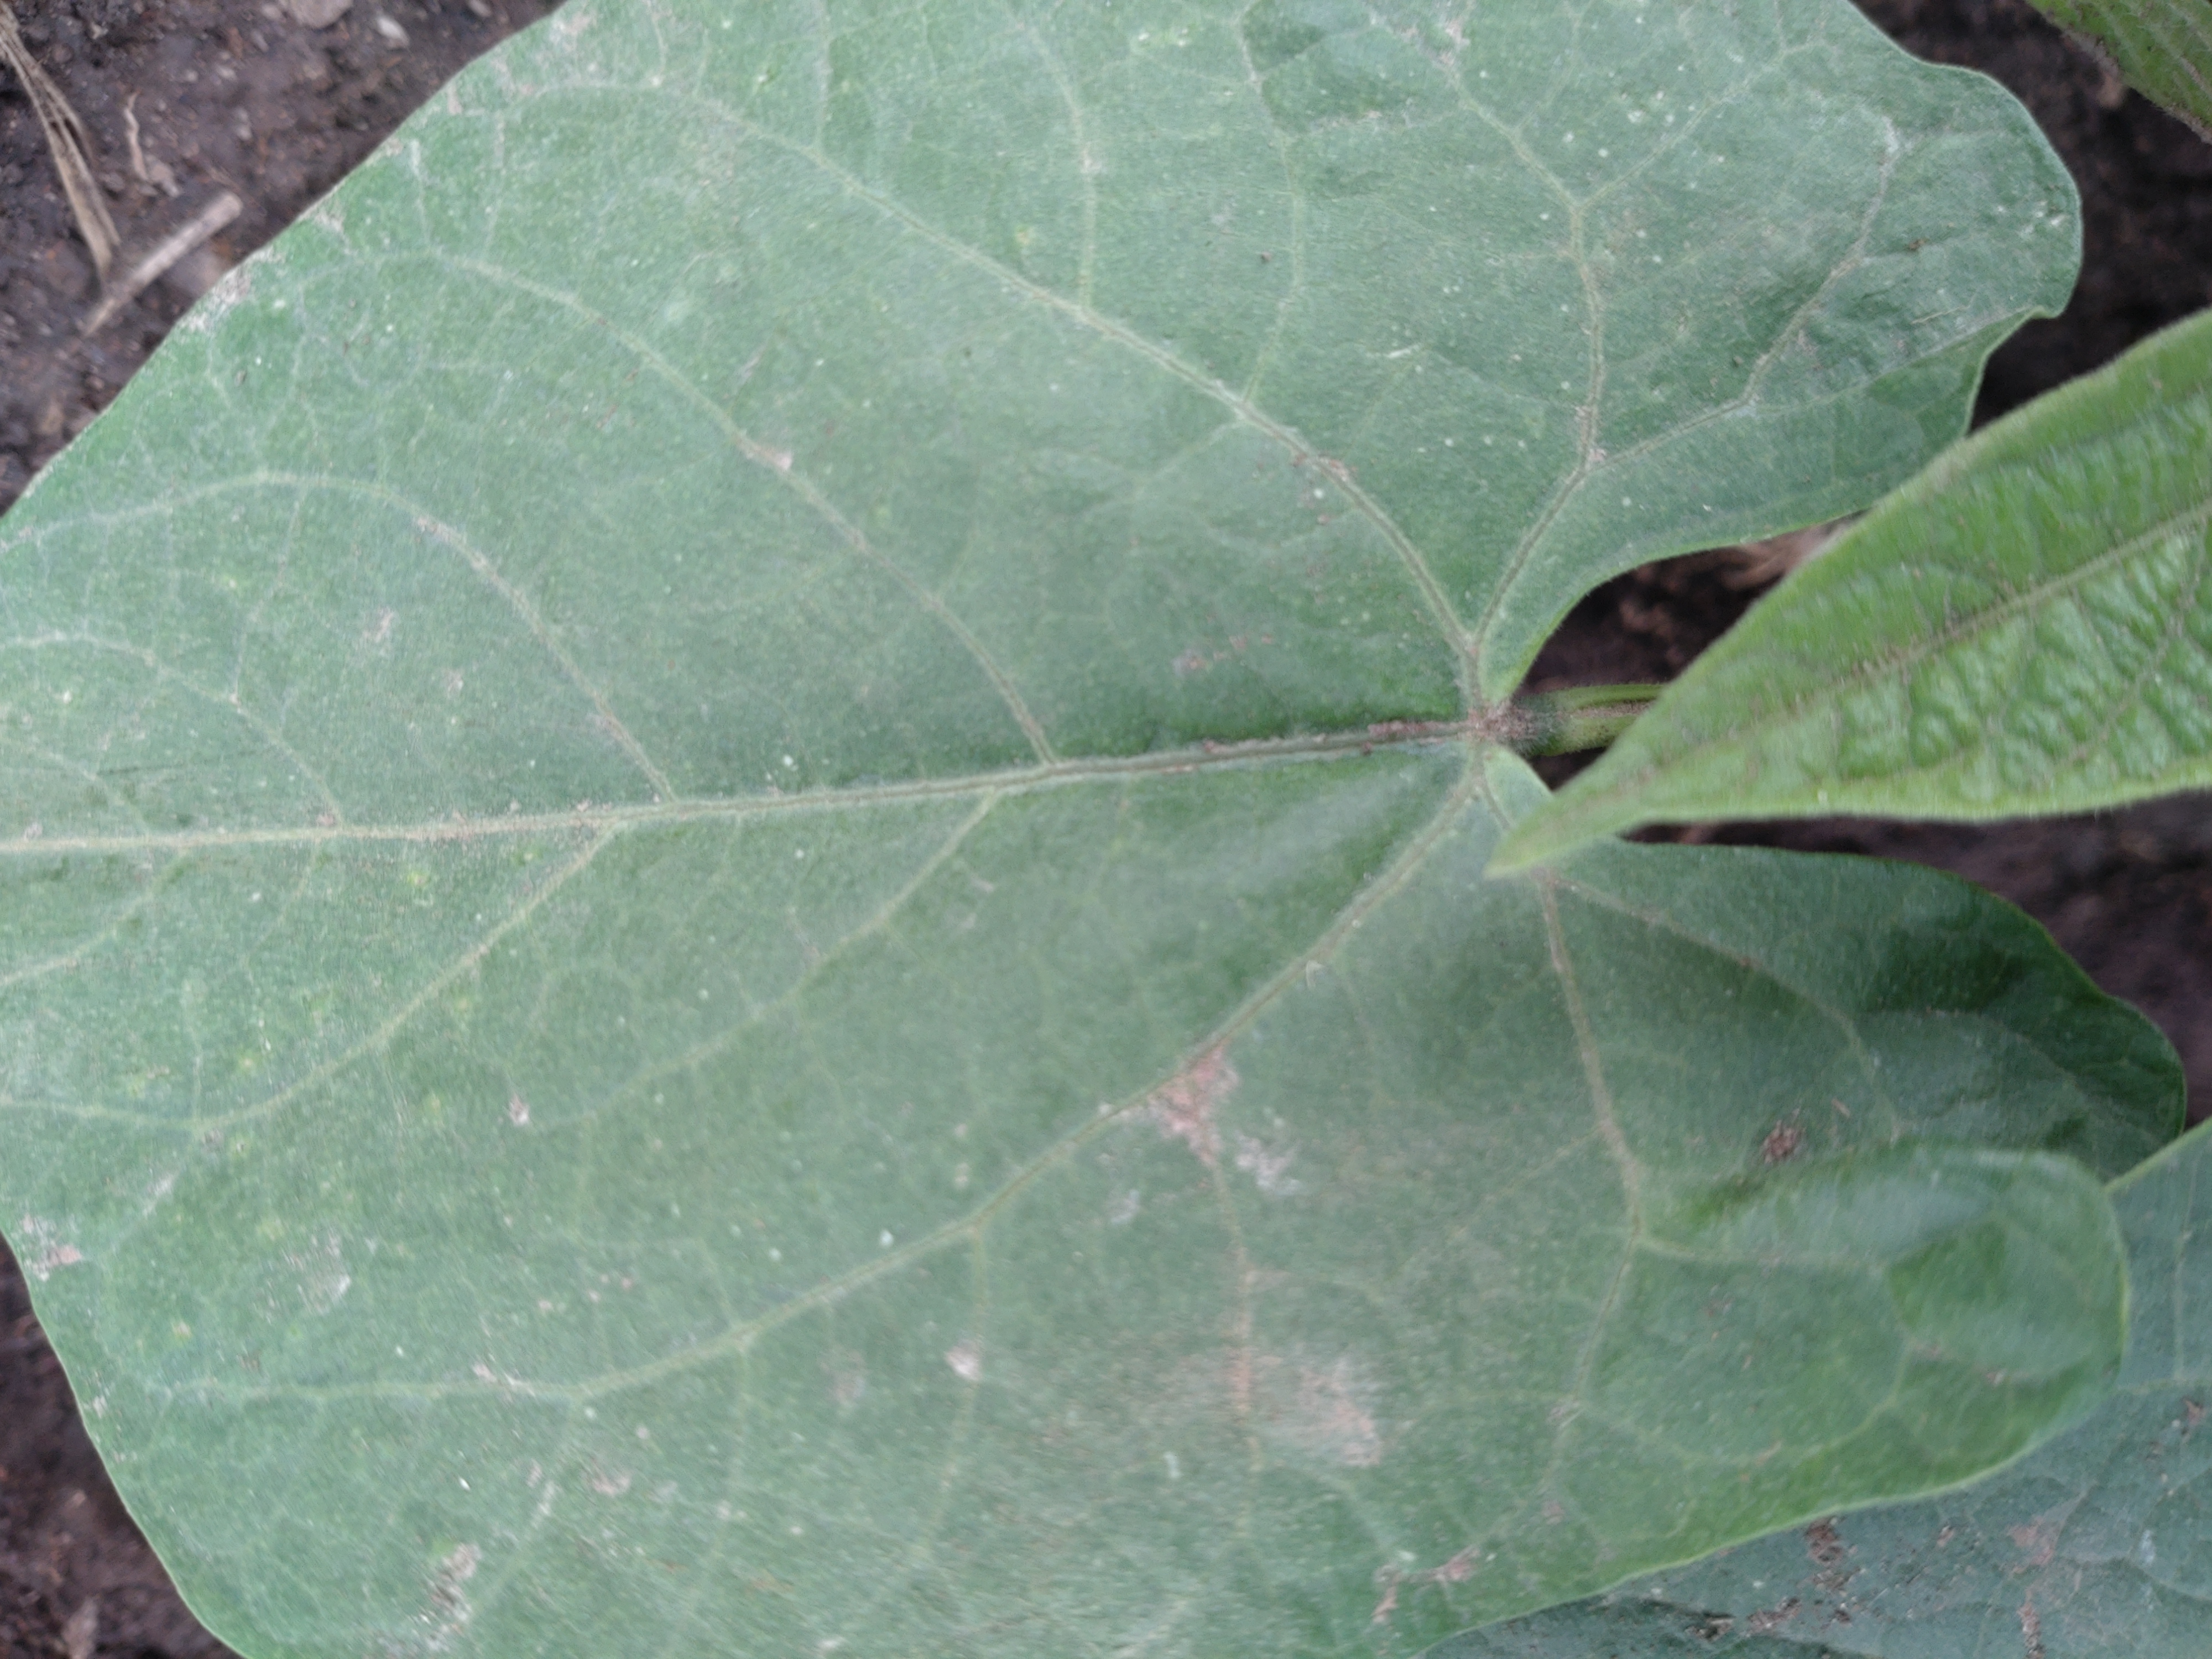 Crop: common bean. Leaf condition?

healthy
